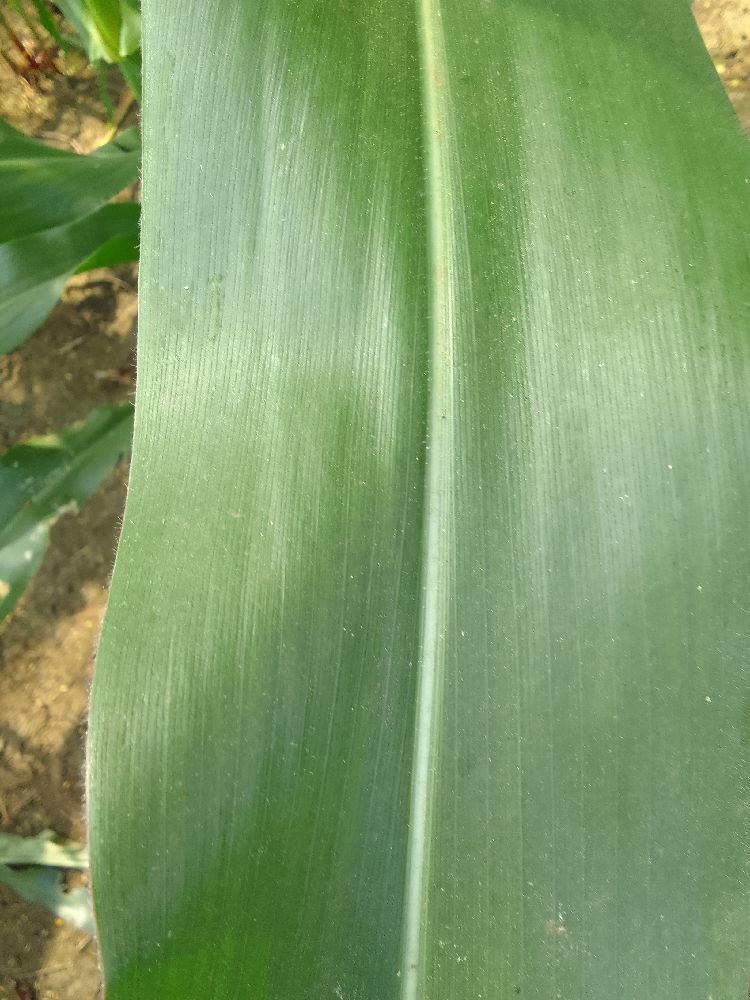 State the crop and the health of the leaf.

maize, healthy
